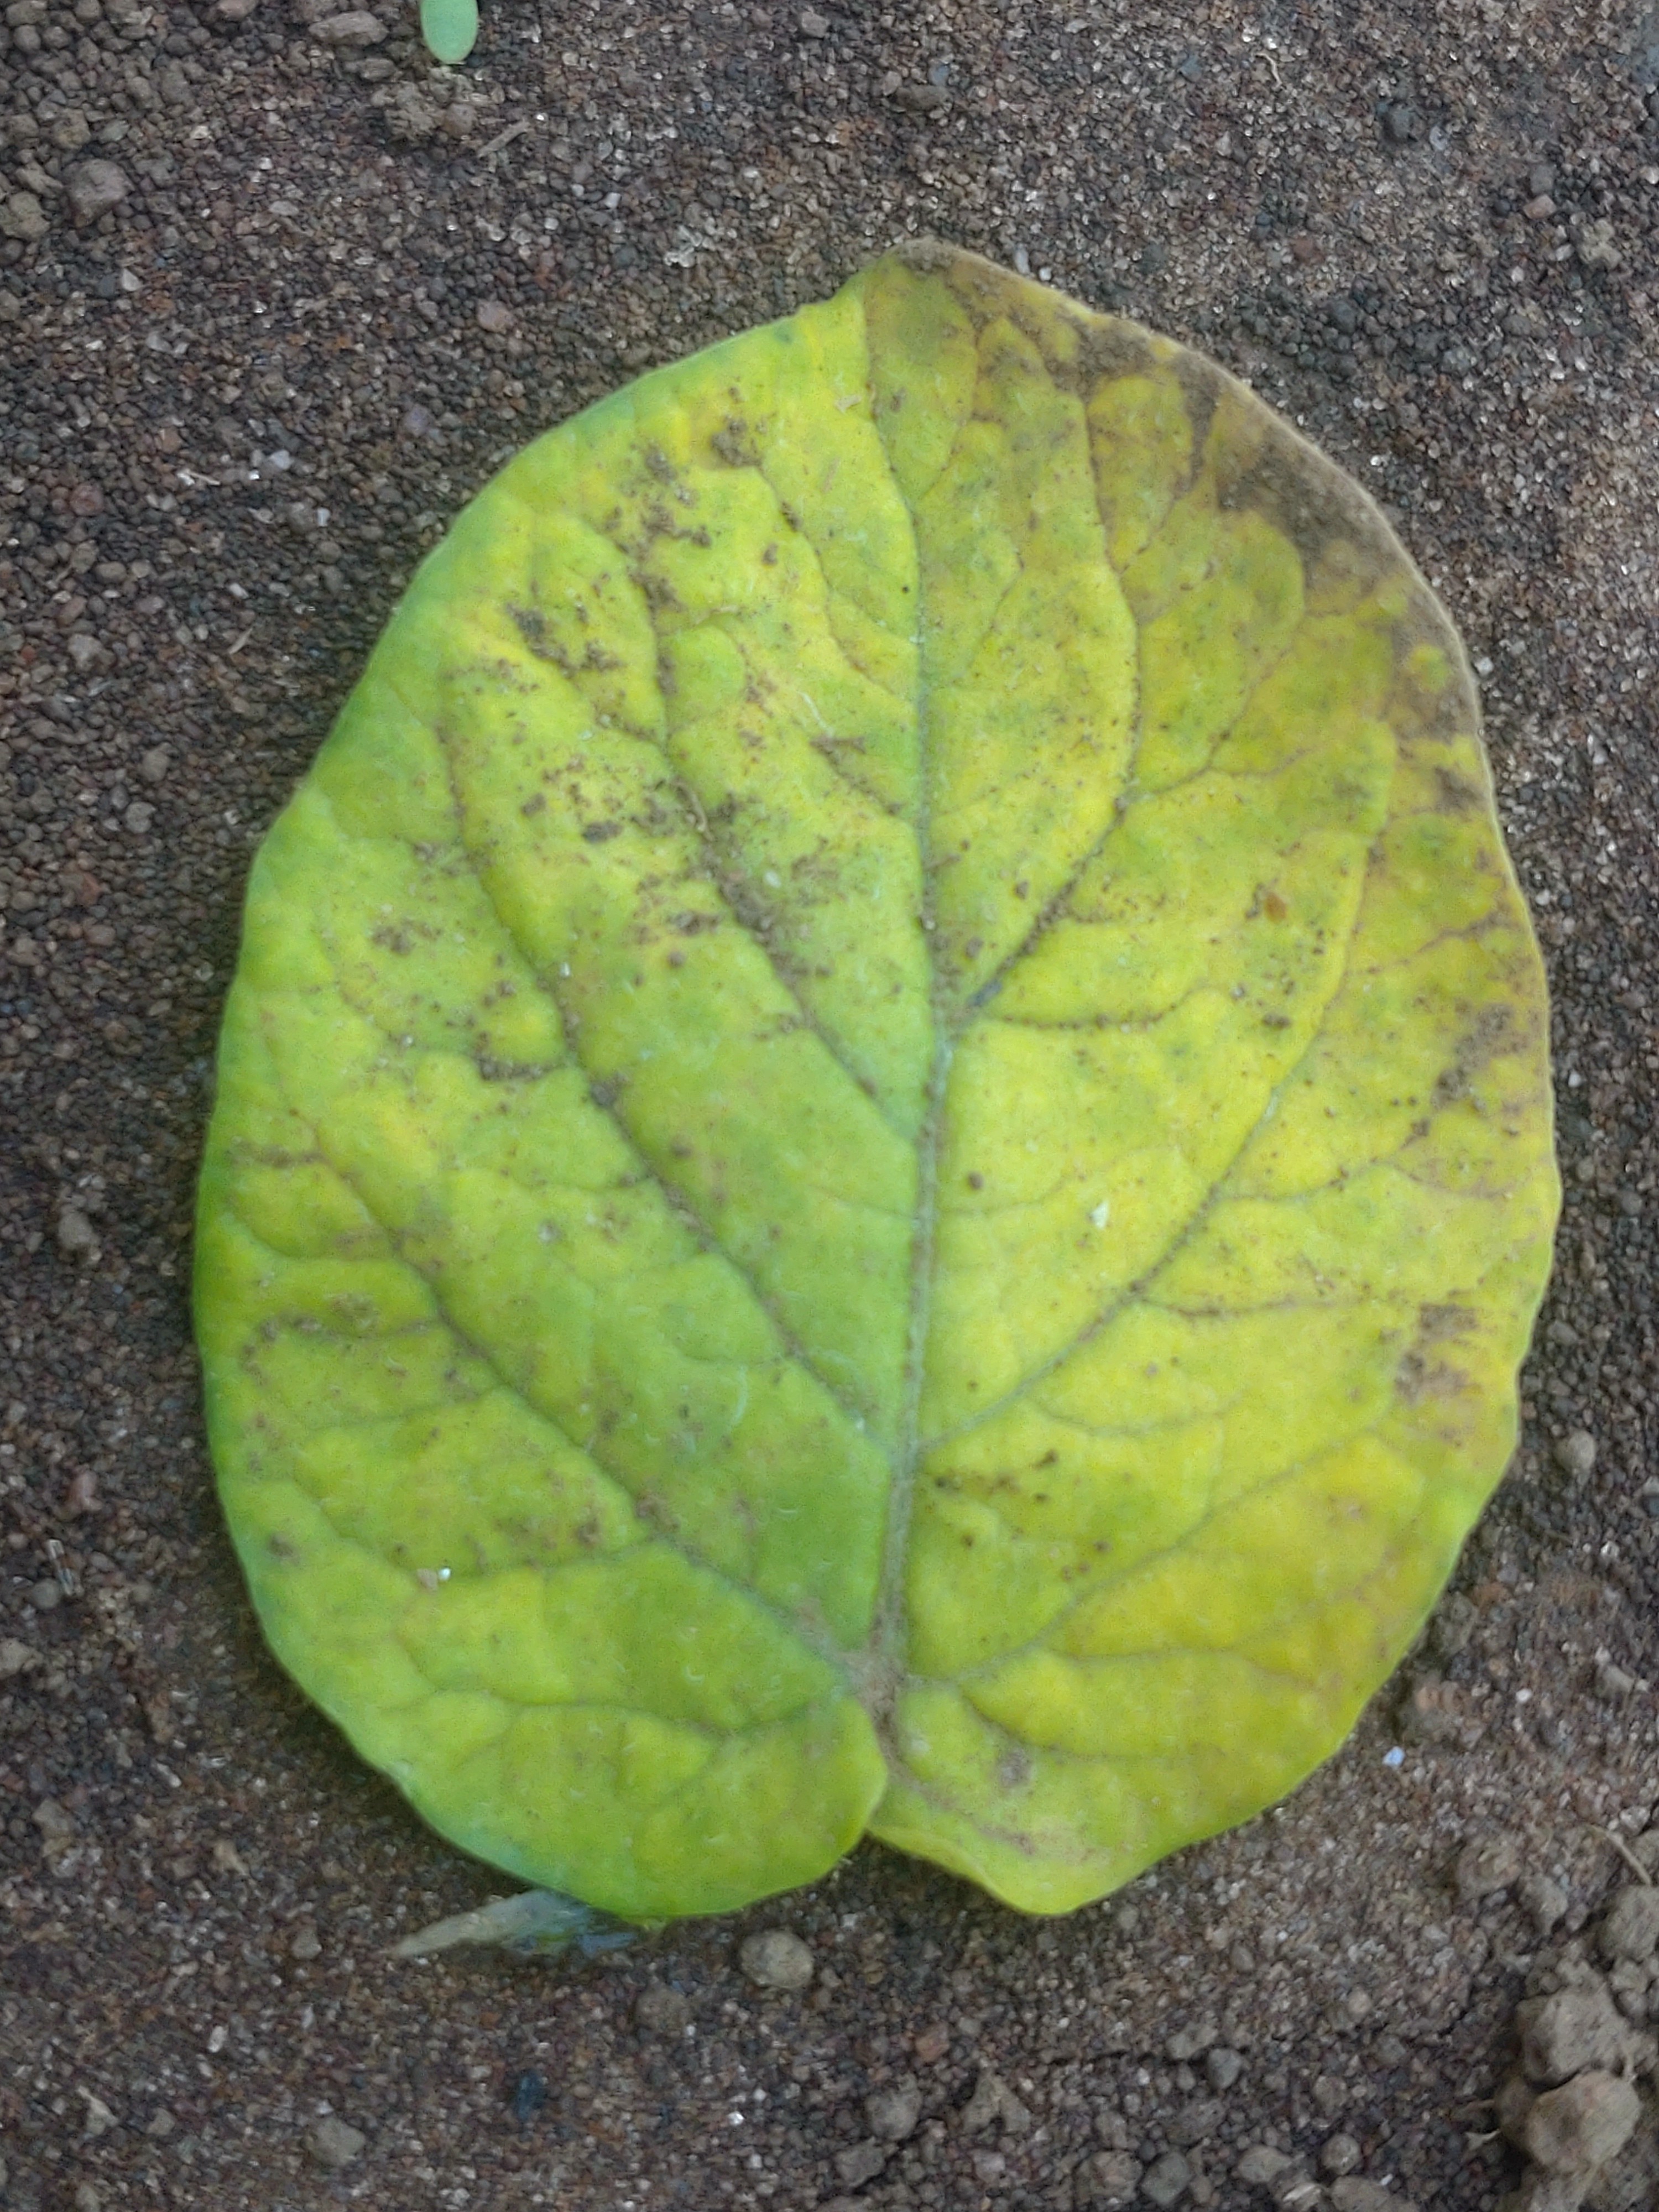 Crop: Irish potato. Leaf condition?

late blight
